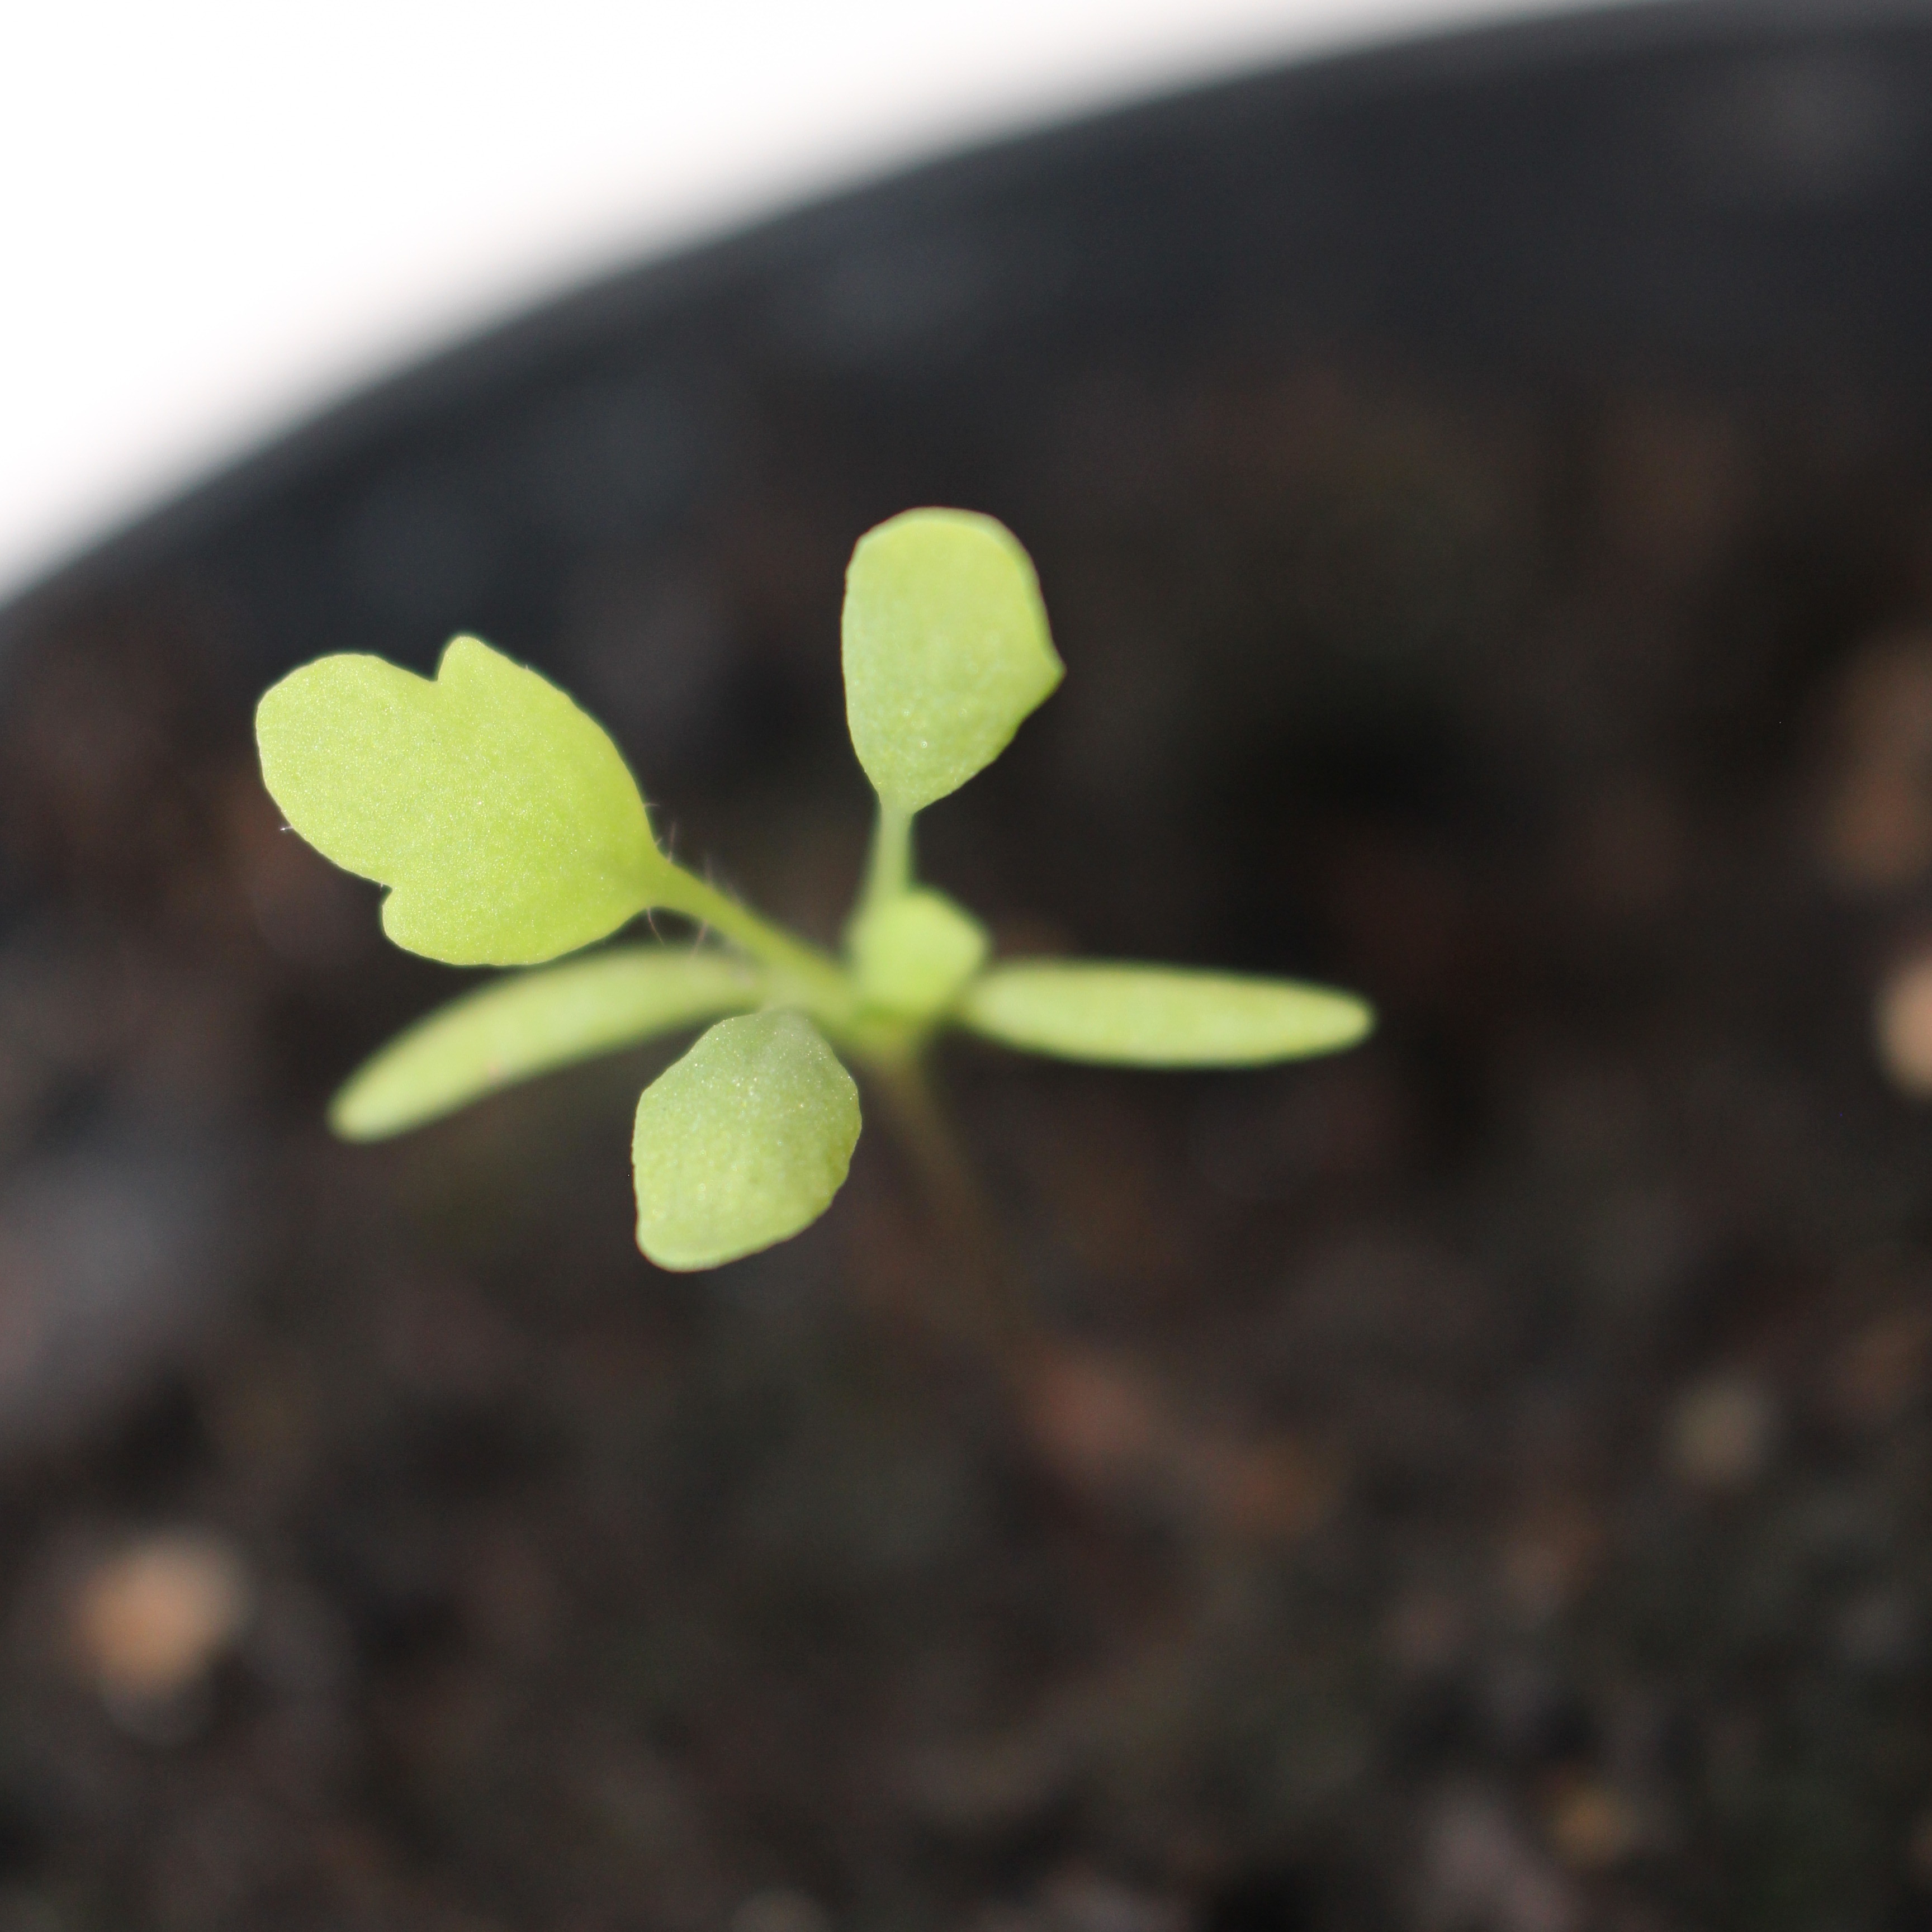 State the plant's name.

Papaver rhoeas
